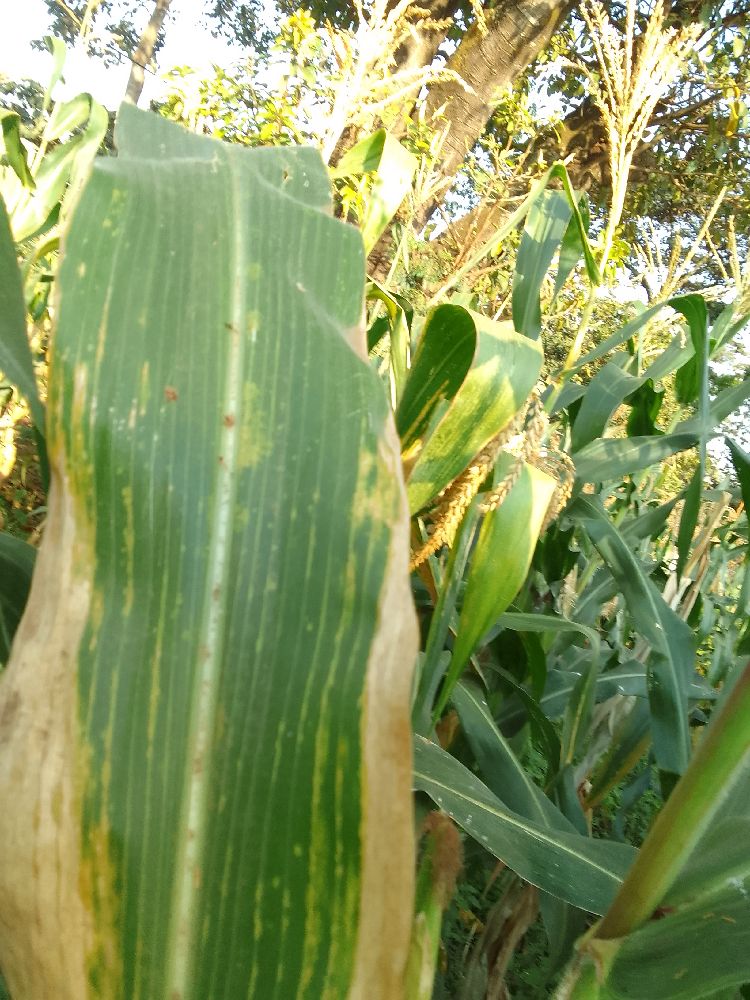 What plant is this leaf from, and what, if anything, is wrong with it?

maize, maize lethal necrosis
